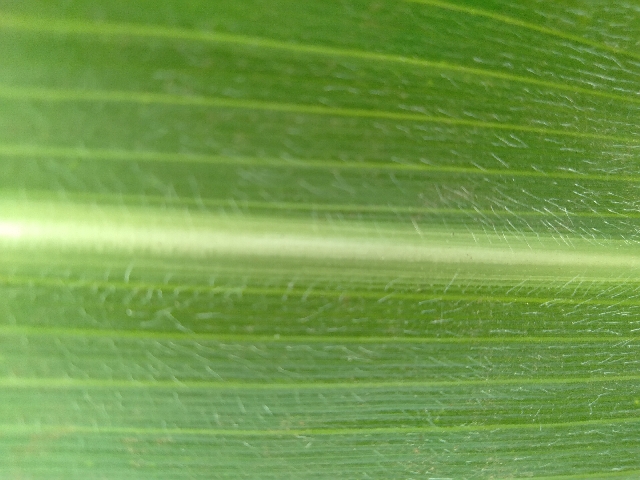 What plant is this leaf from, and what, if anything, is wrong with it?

maize, healthy
